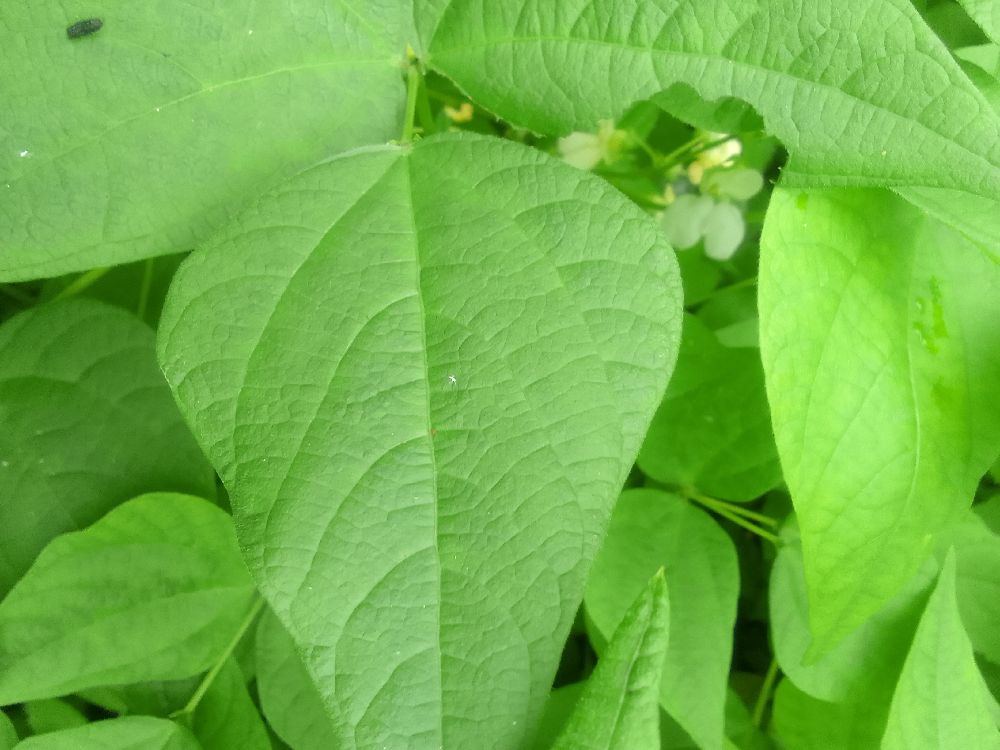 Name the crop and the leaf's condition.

common bean, healthy
